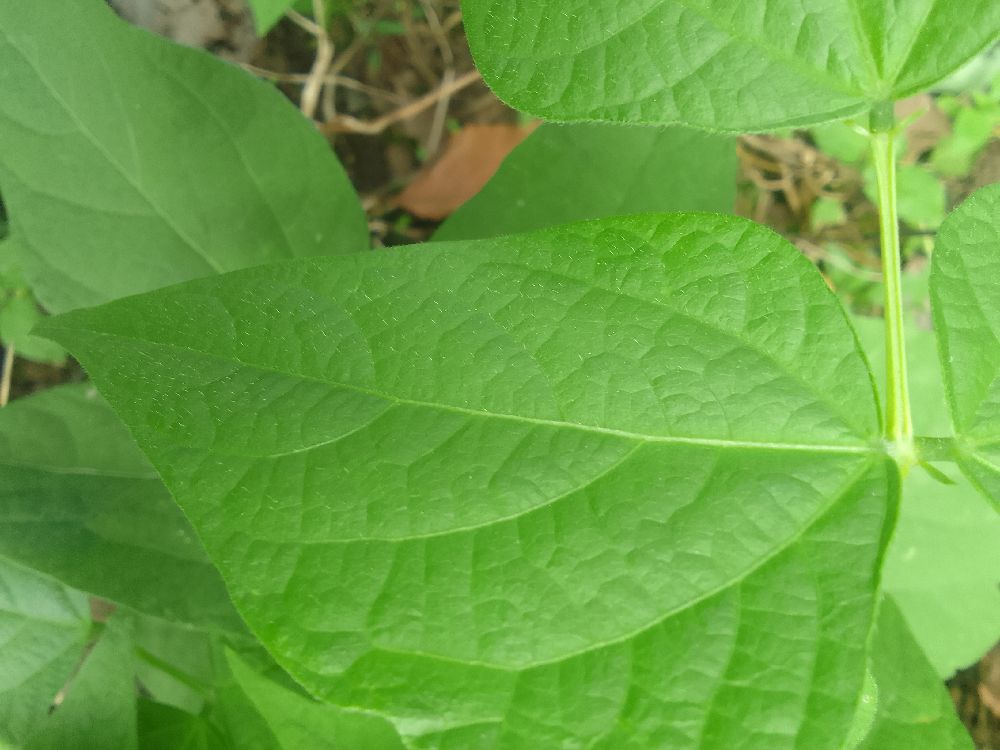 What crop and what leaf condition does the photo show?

common bean, healthy
